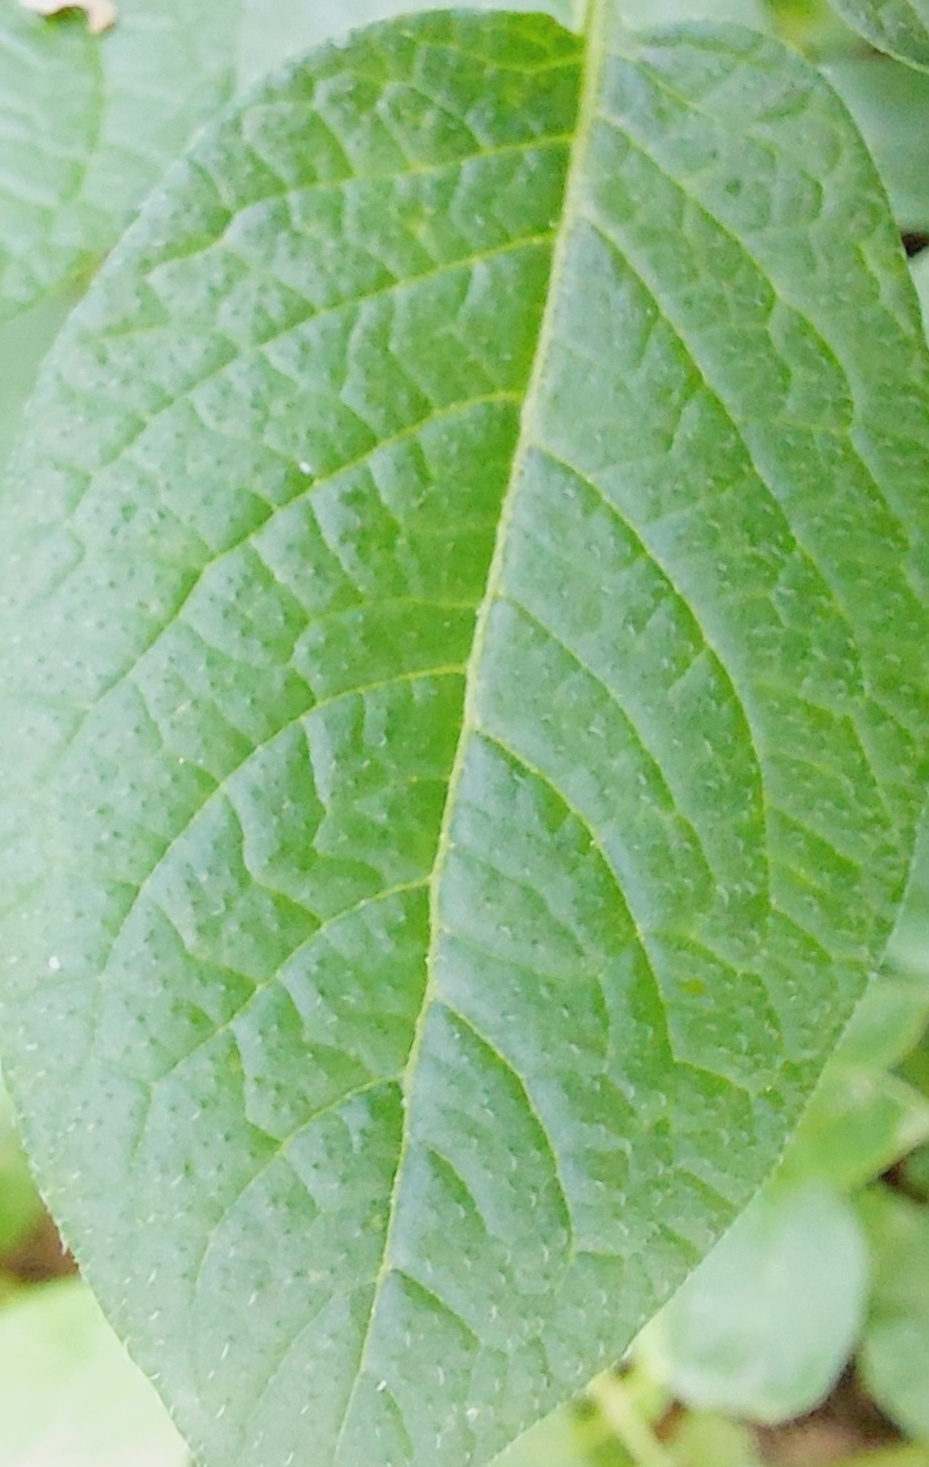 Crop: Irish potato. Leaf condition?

healthy
